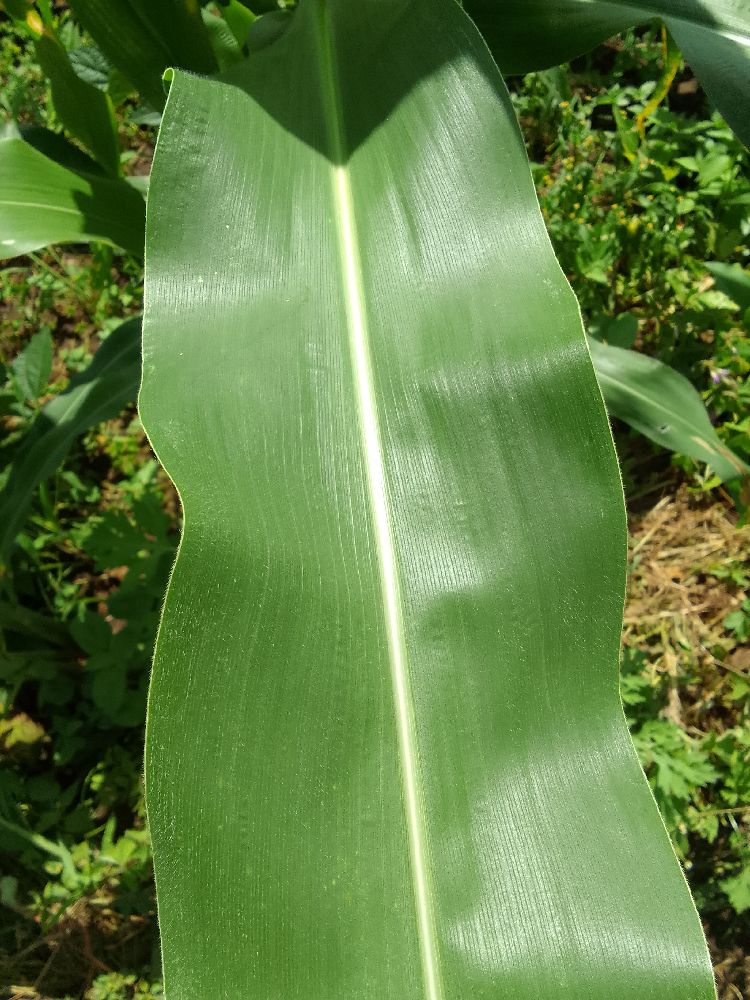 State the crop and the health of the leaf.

maize, healthy
